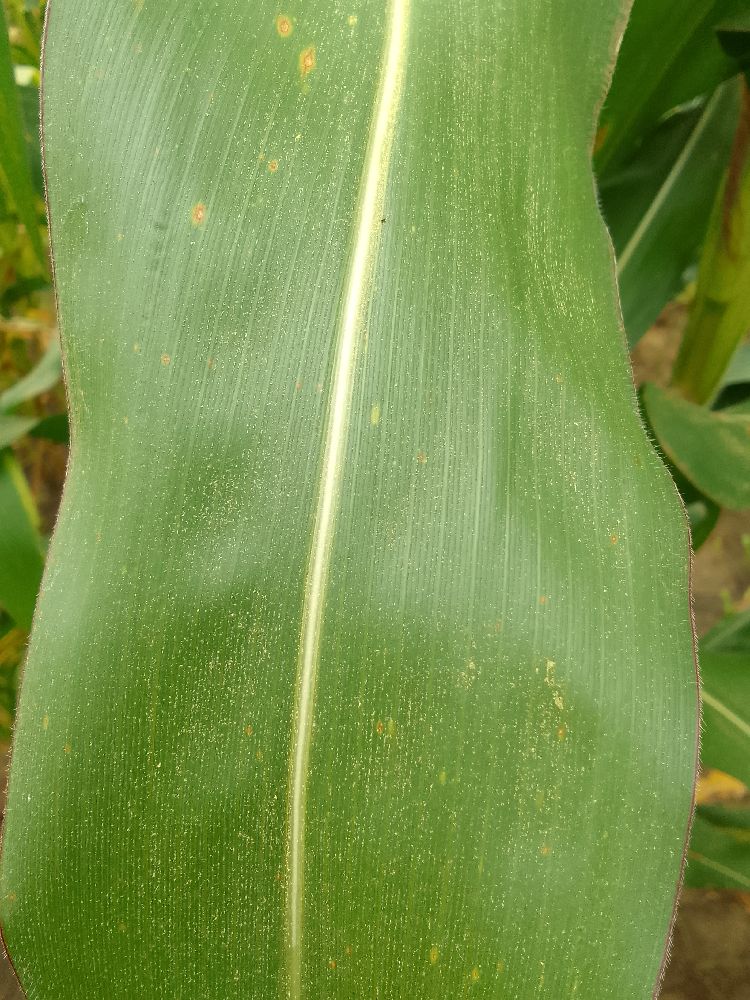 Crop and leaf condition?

maize, healthy
